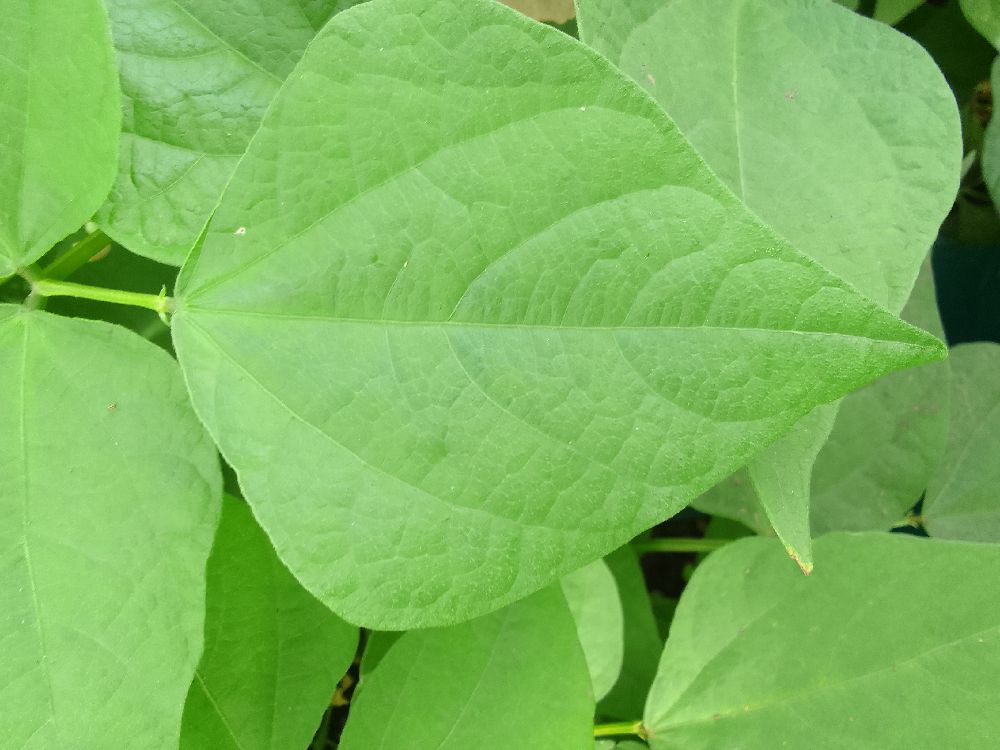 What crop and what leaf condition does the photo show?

common bean, healthy
